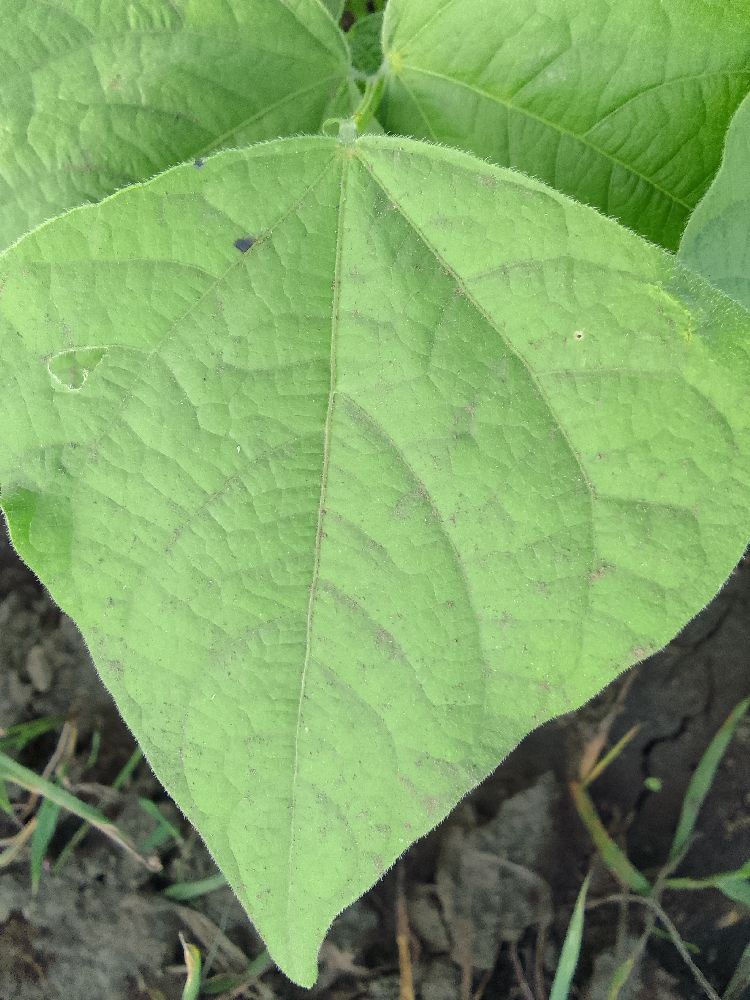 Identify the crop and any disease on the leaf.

common bean, healthy
